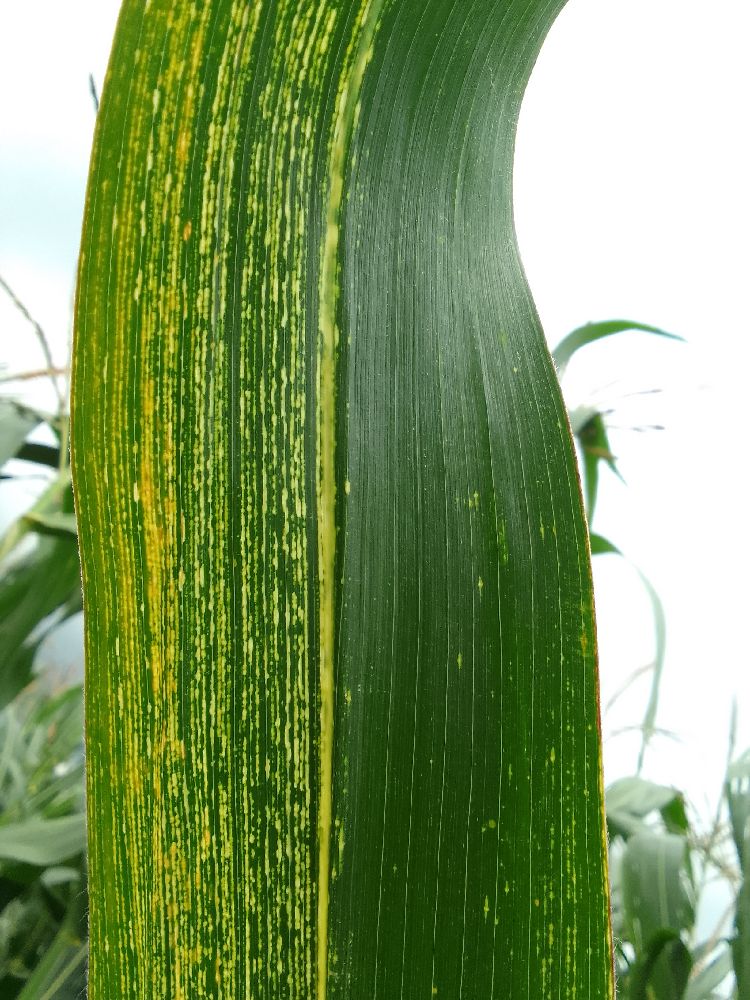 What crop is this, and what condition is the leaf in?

maize, maize streak virus
